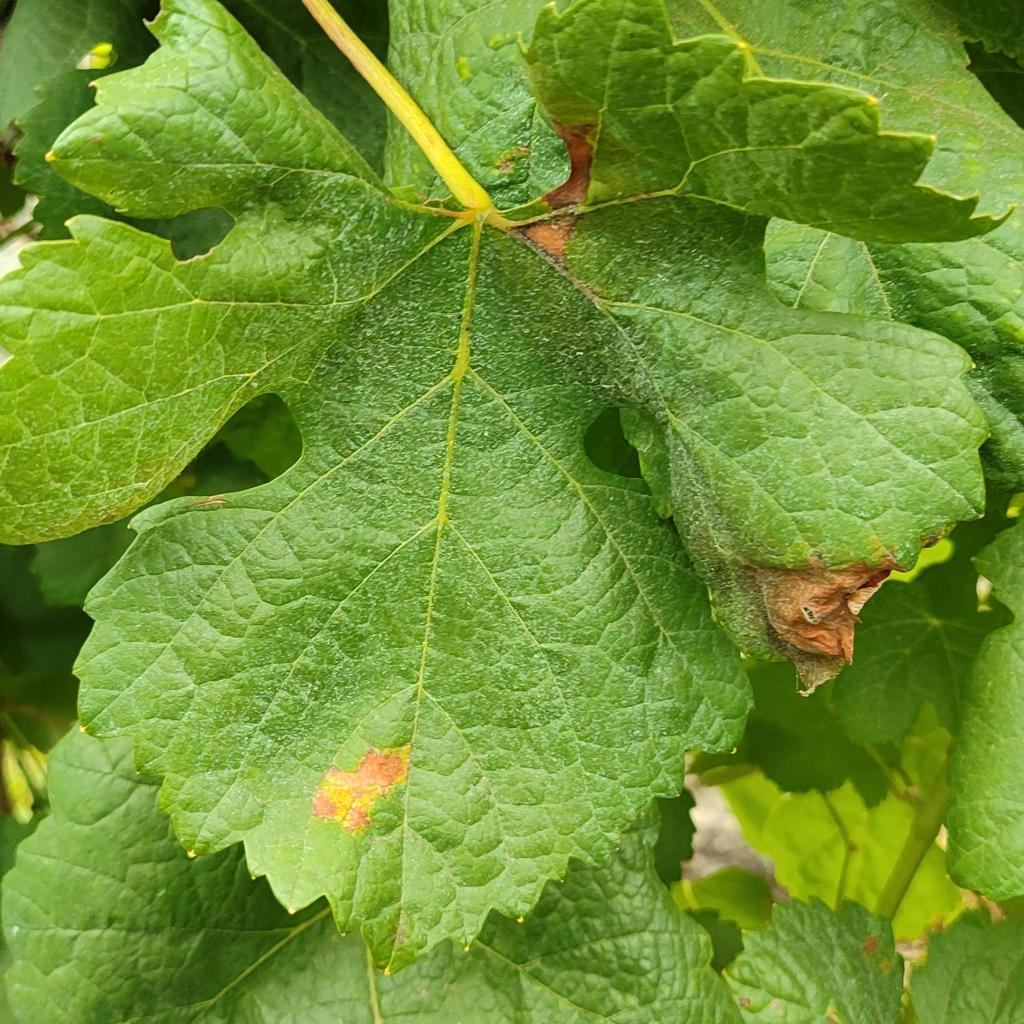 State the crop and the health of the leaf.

grapevine, downy mildew
